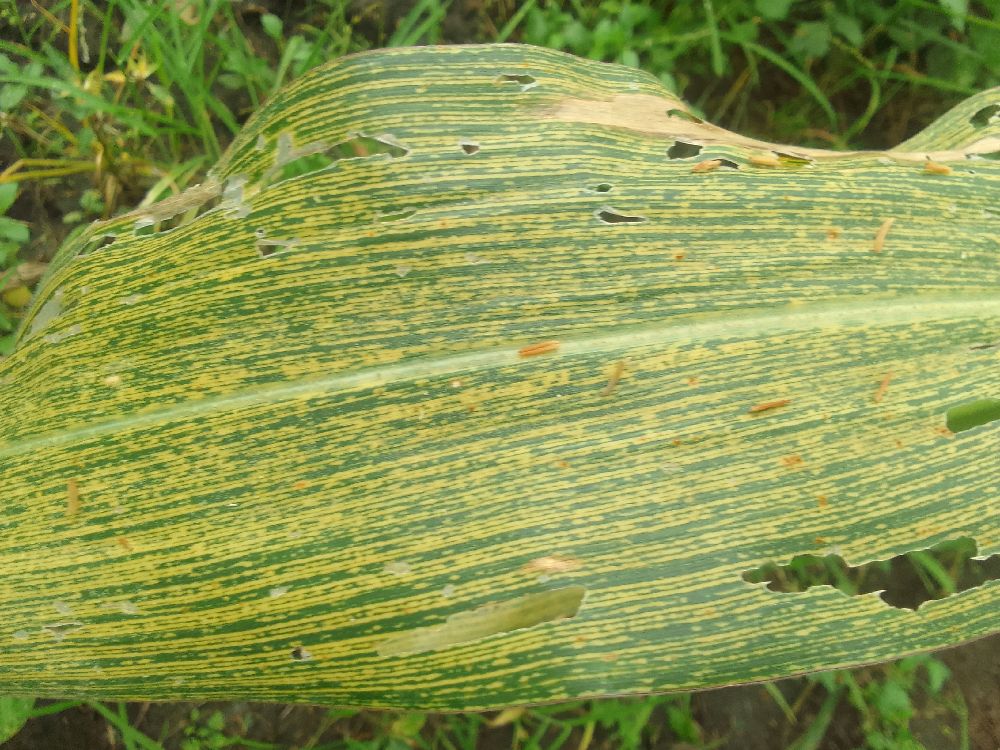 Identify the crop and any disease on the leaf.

maize, maize streak virus
